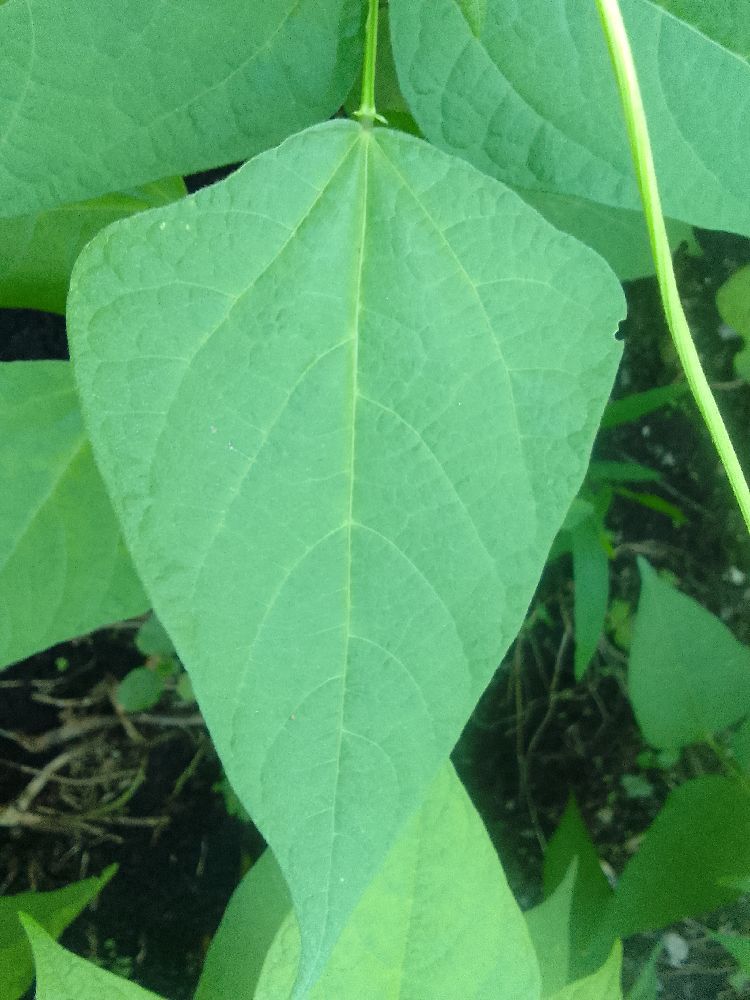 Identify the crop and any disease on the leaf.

common bean, healthy
